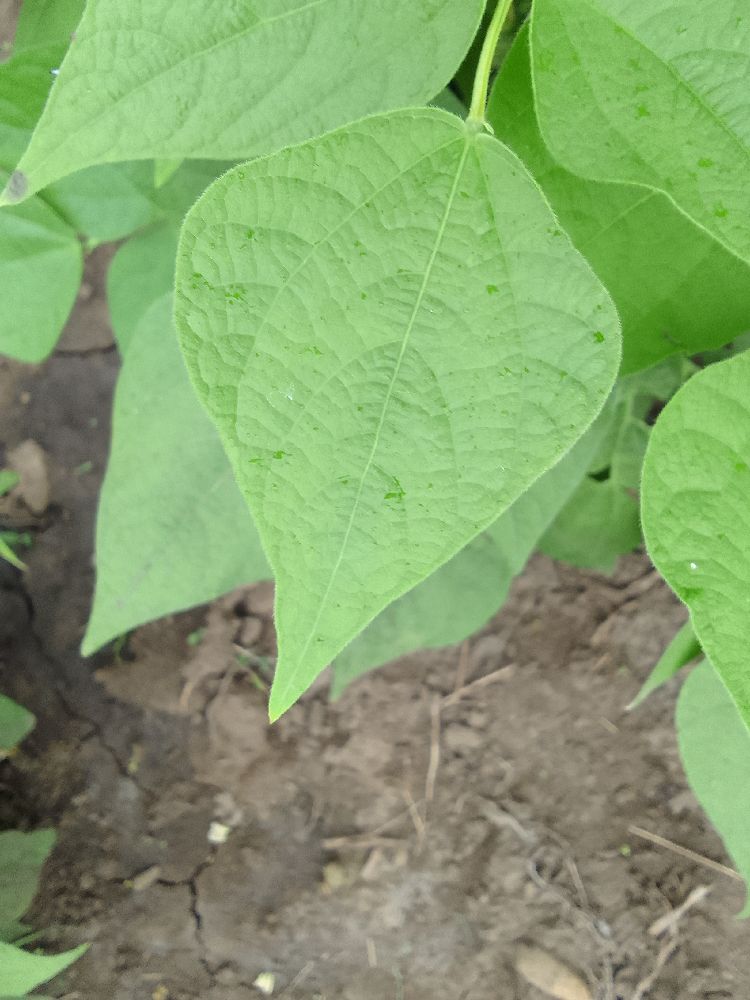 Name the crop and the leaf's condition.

common bean, healthy
